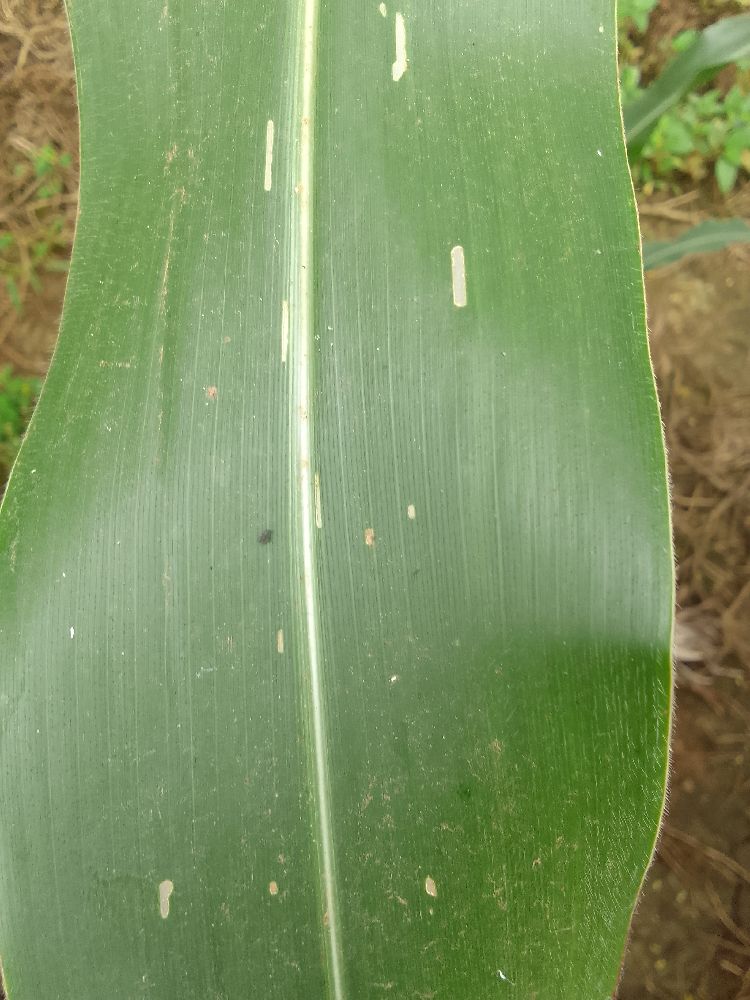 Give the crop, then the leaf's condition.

maize, healthy
